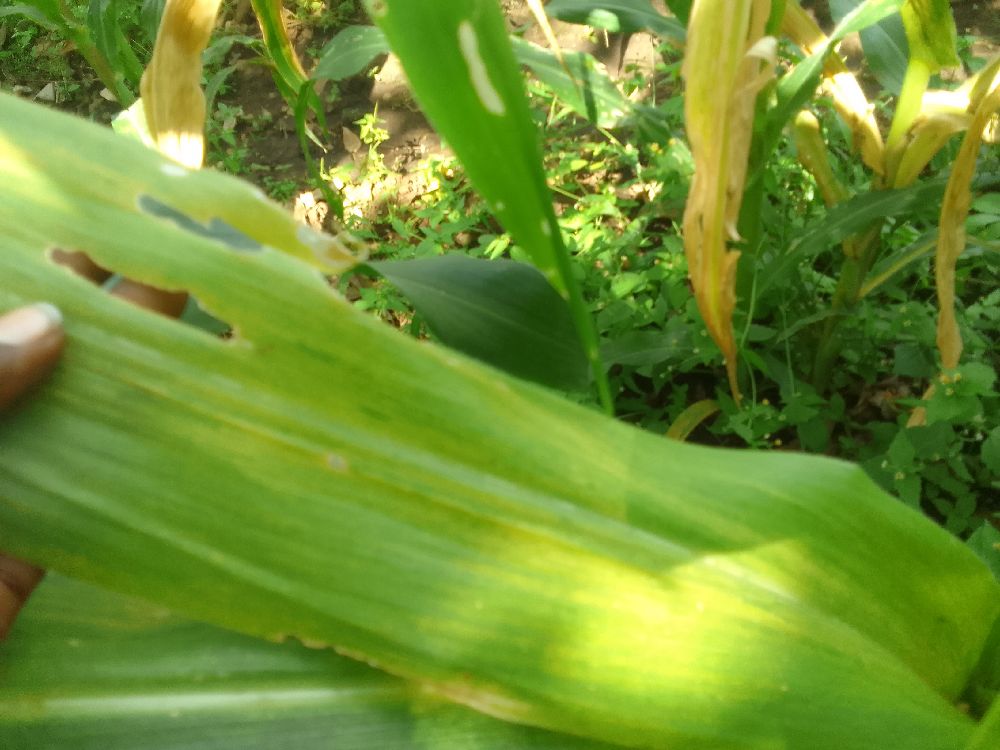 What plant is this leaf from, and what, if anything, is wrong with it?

maize, maize lethal necrosis
